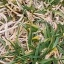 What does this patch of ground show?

grass
